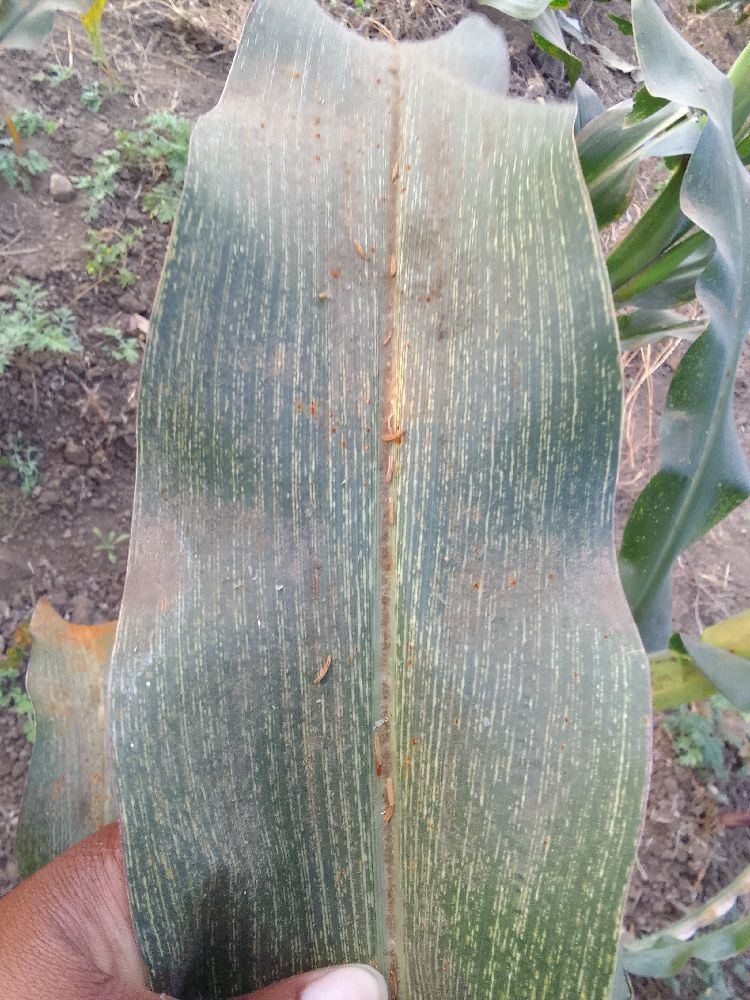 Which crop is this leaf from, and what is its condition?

maize, maize streak virus
